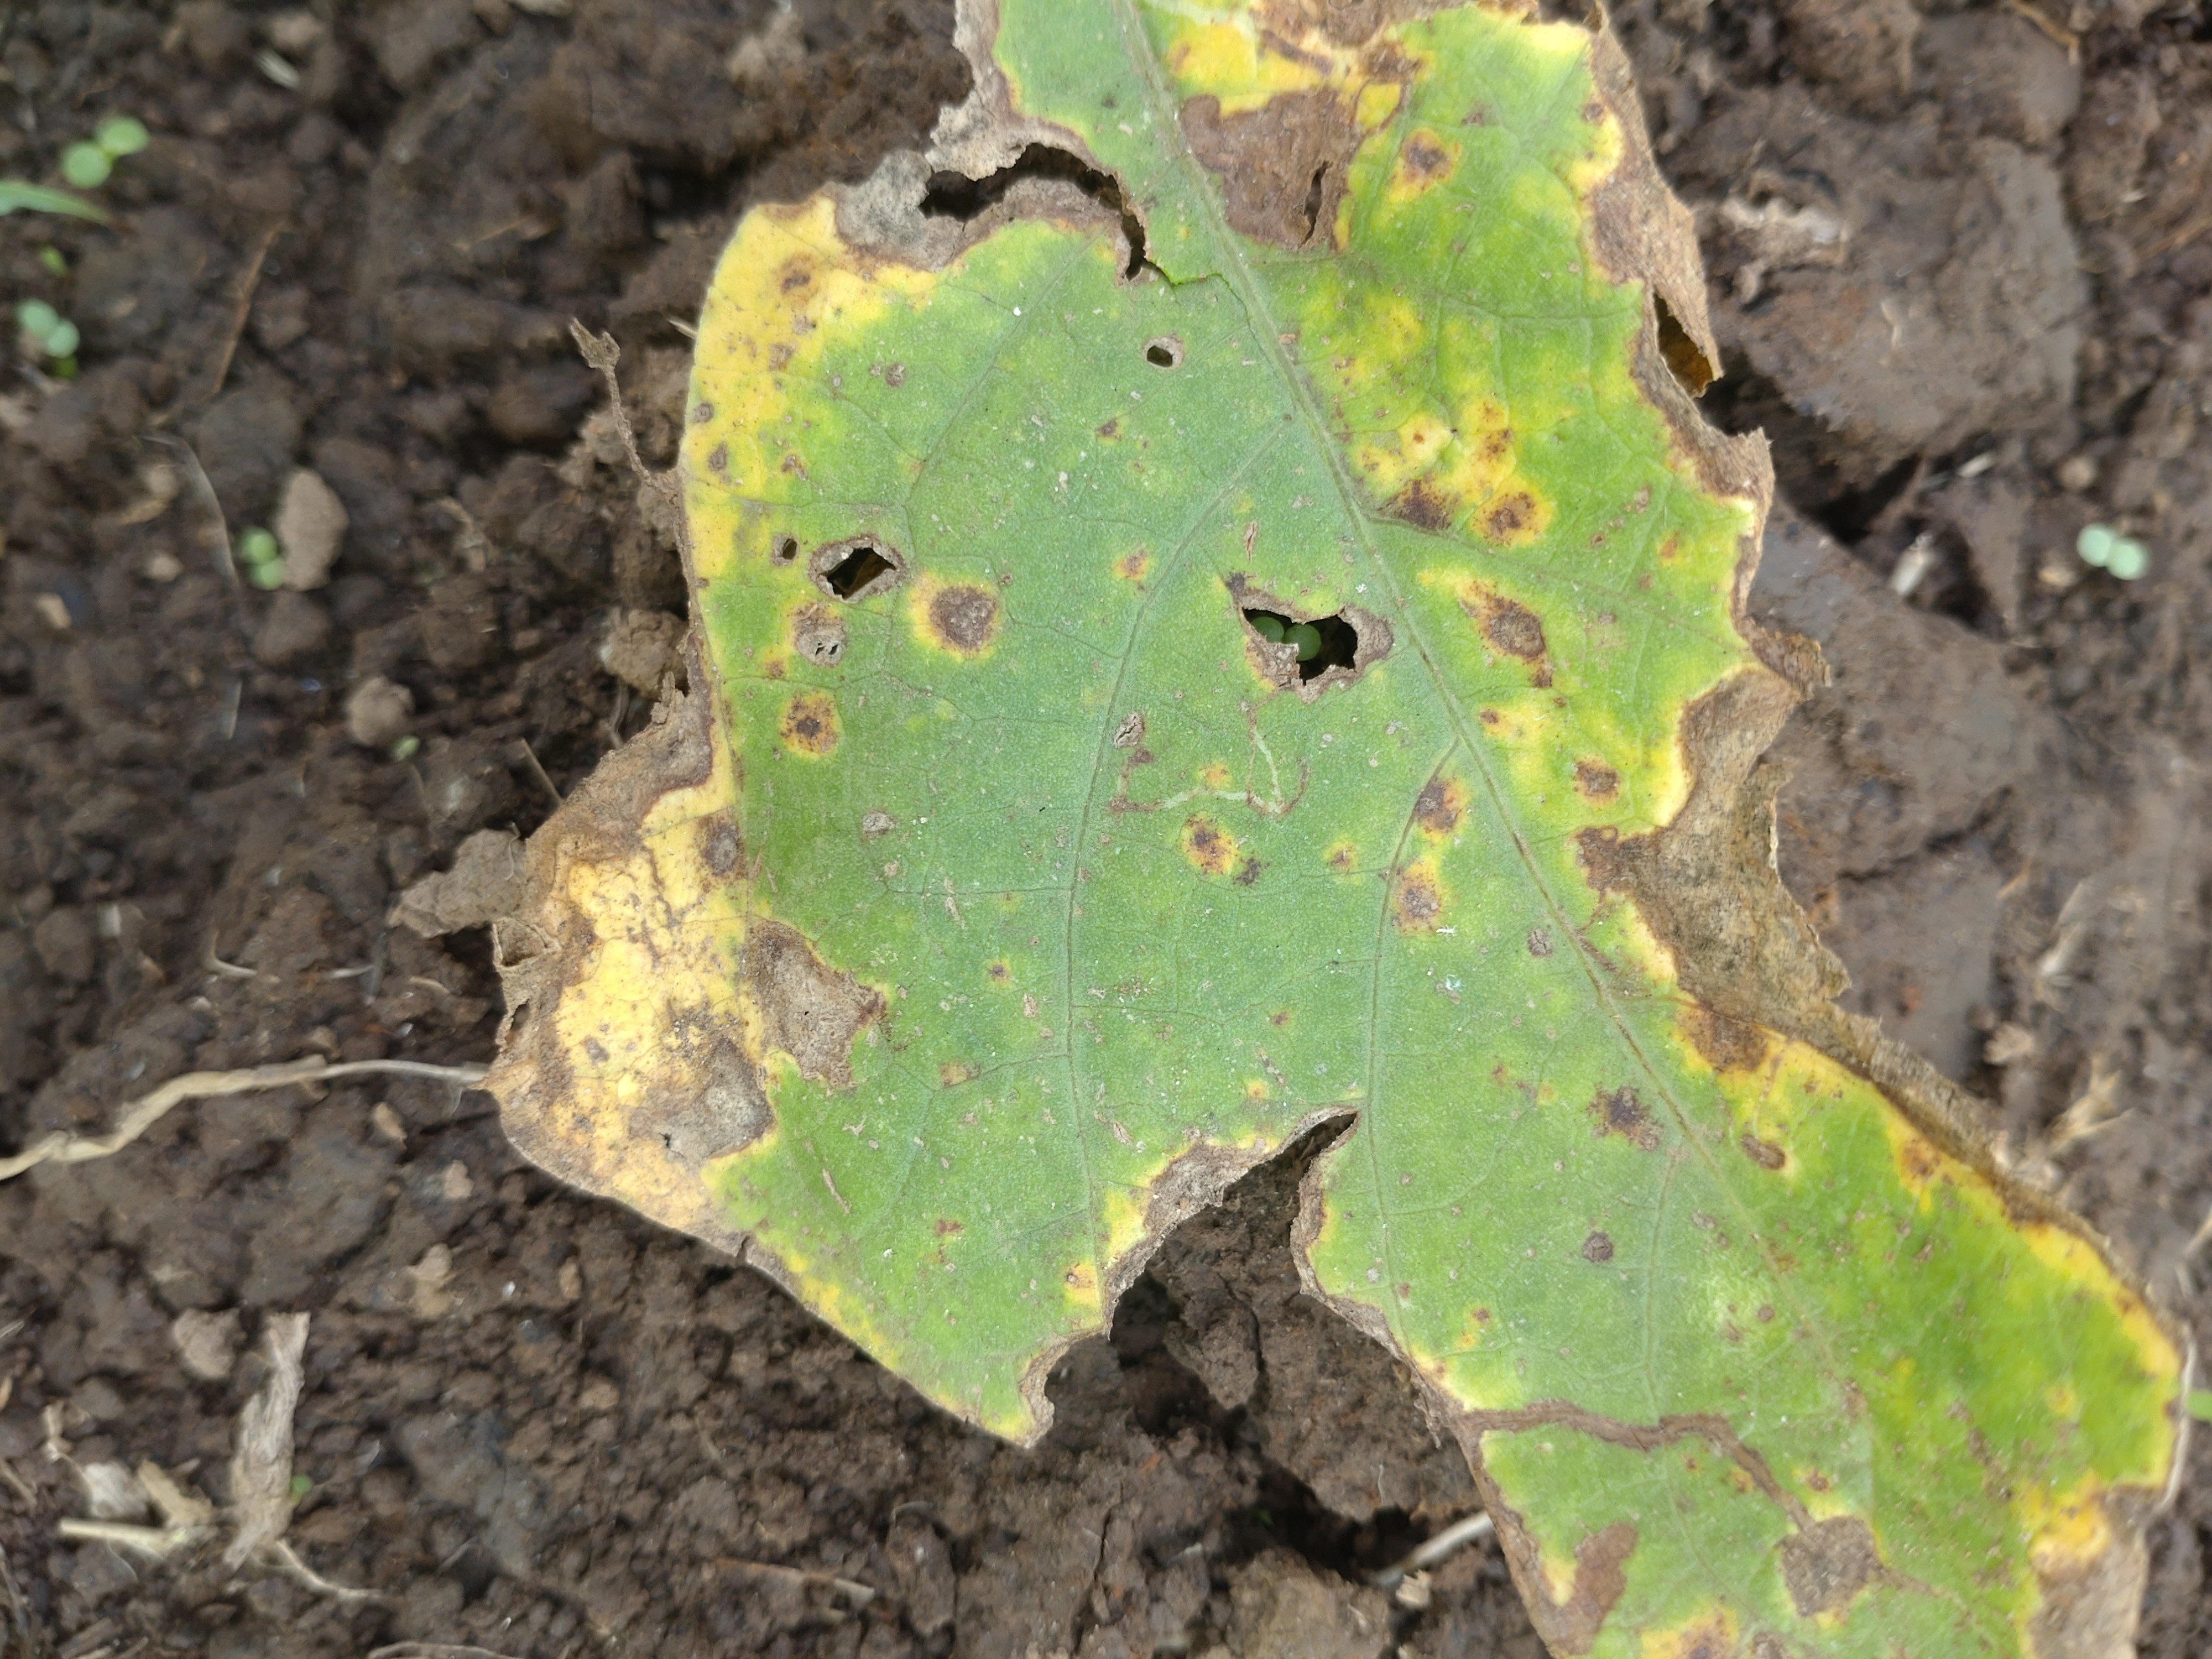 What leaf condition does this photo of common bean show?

rust
